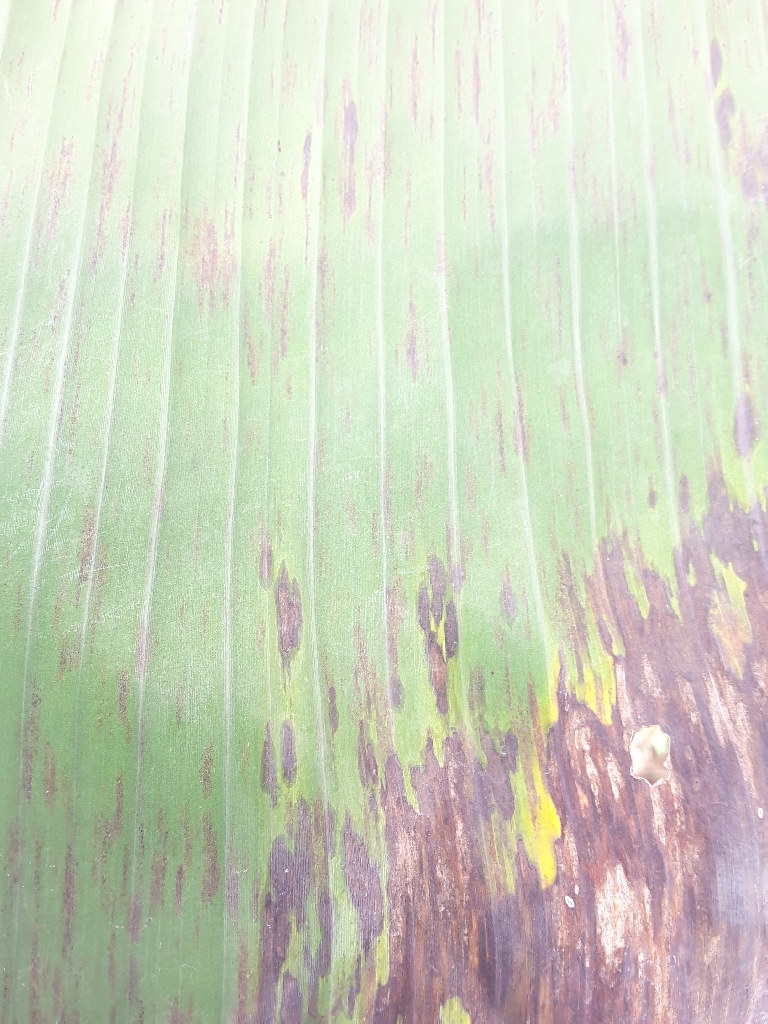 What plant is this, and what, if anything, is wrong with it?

banana, black sigatoka
